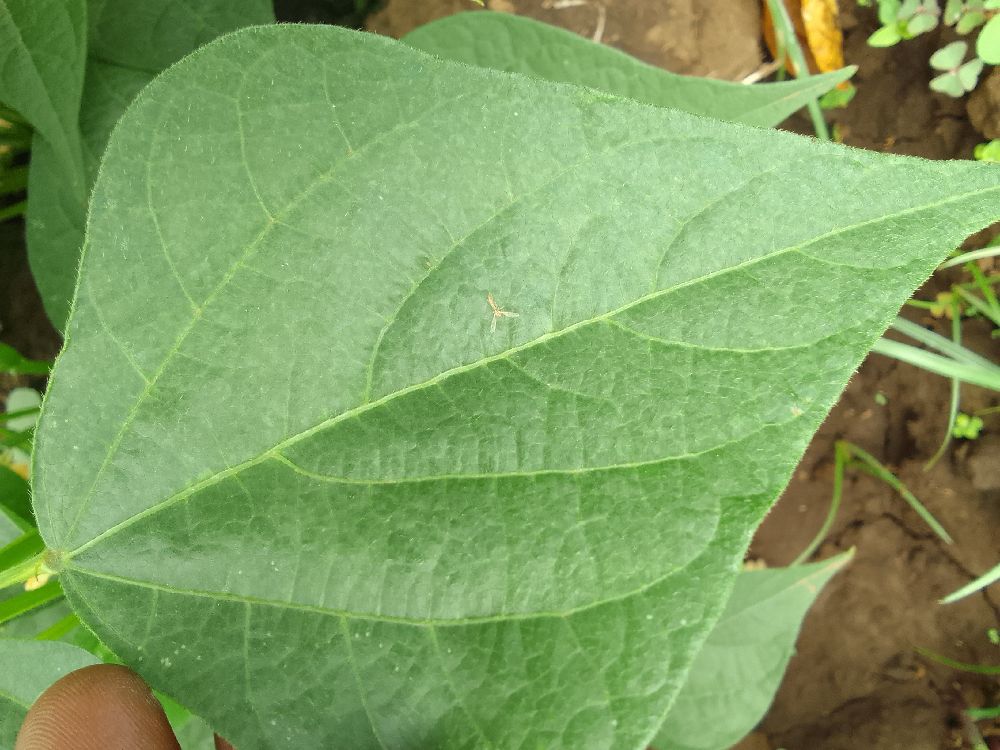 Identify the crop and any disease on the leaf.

common bean, healthy
